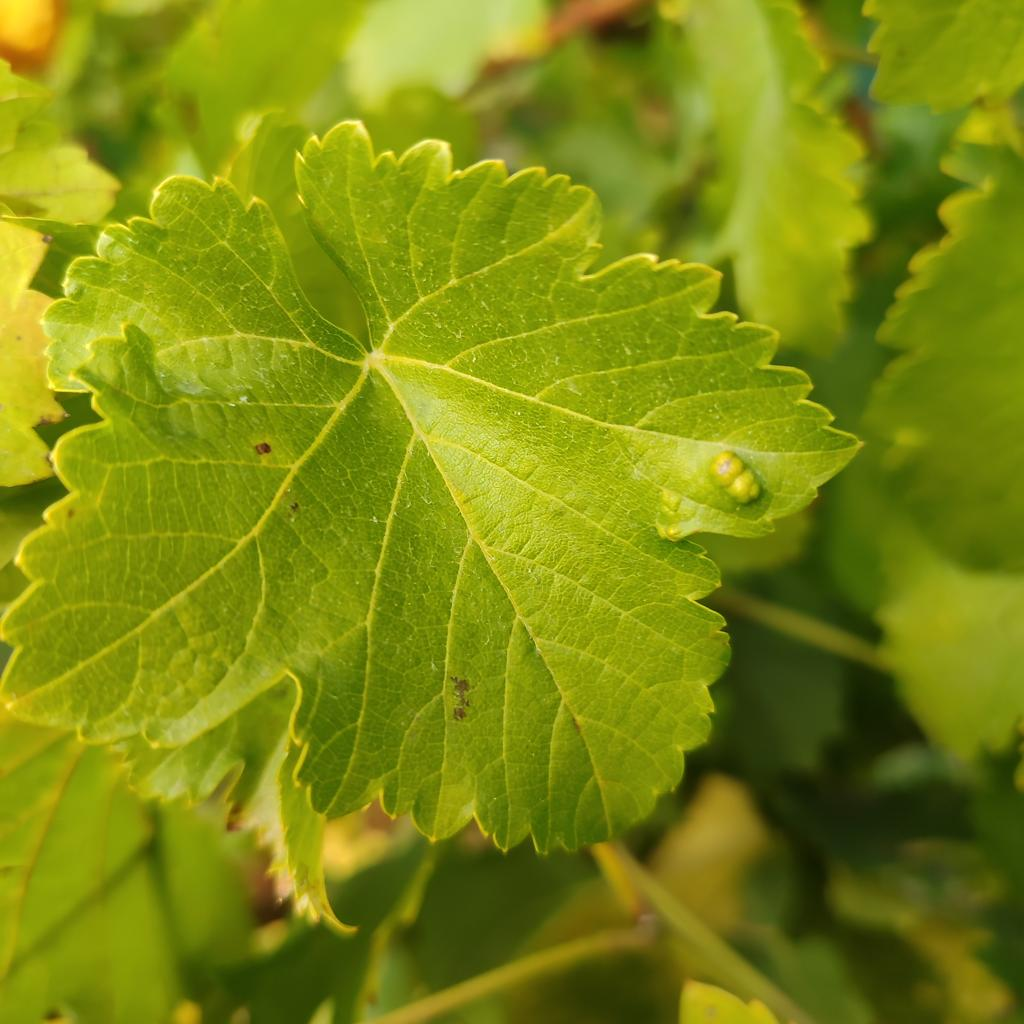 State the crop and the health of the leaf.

grapevine, erineum mite
